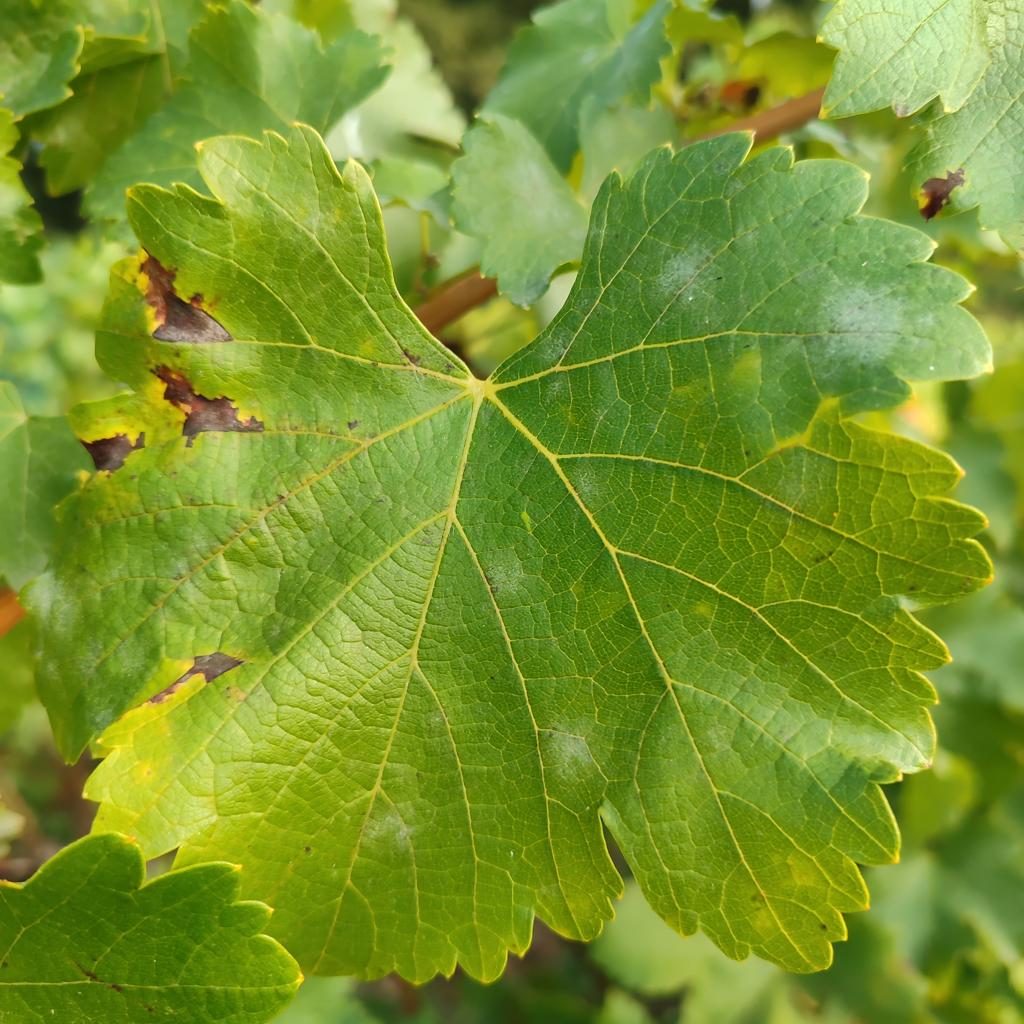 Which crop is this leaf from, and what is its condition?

grapevine, powdery mildew
